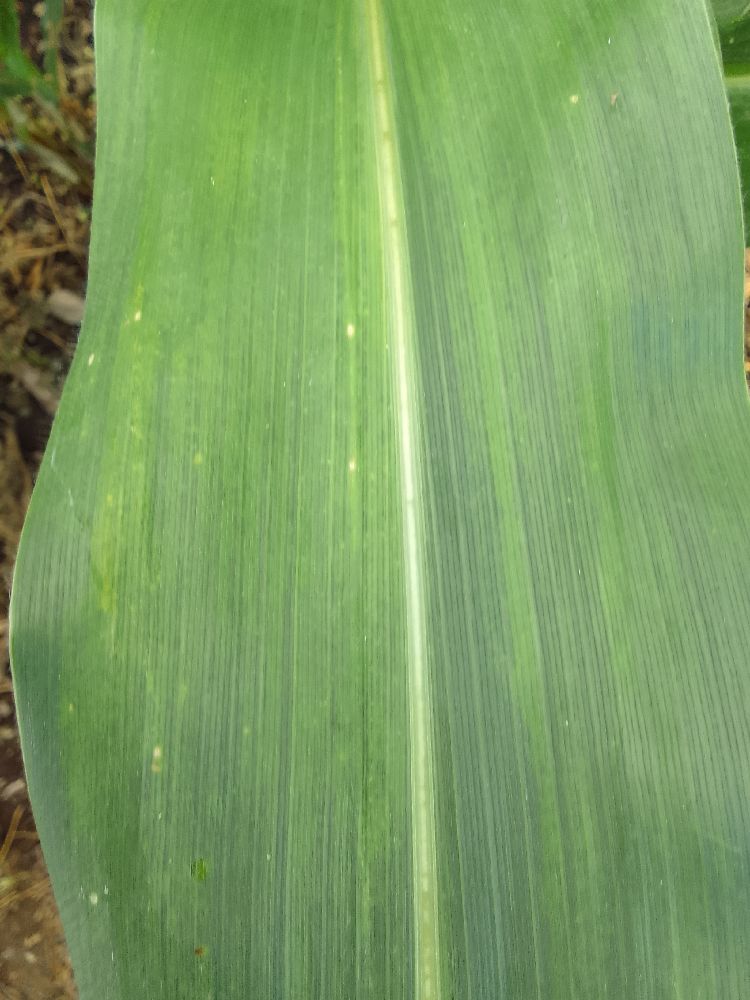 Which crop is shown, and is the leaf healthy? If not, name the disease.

maize, healthy
